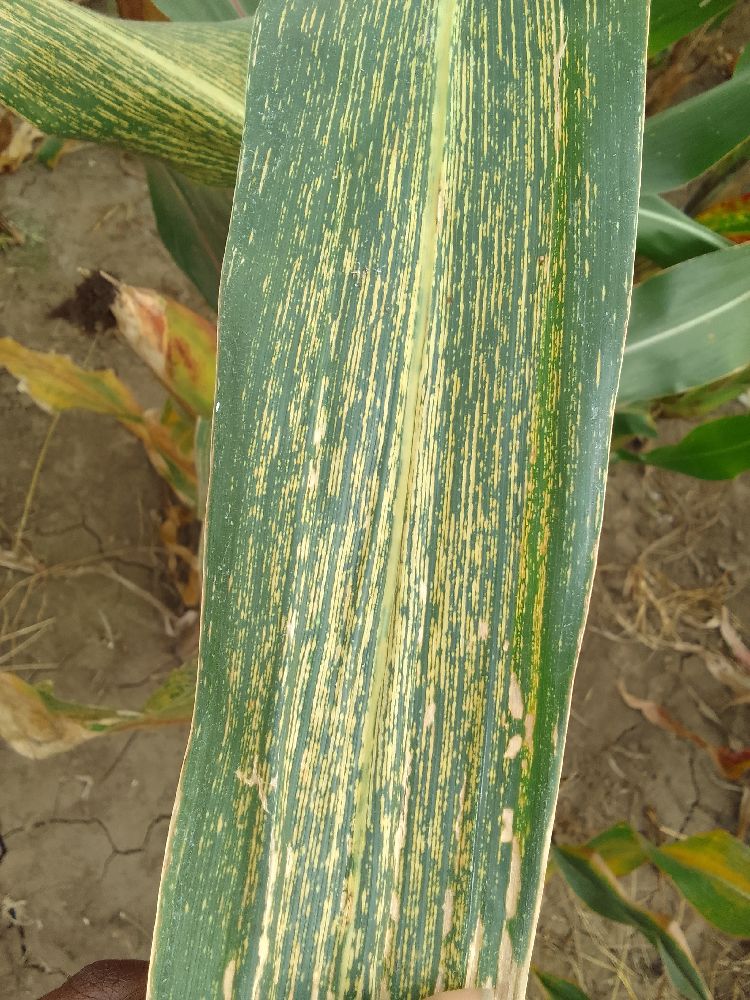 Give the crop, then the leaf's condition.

maize, maize streak virus
